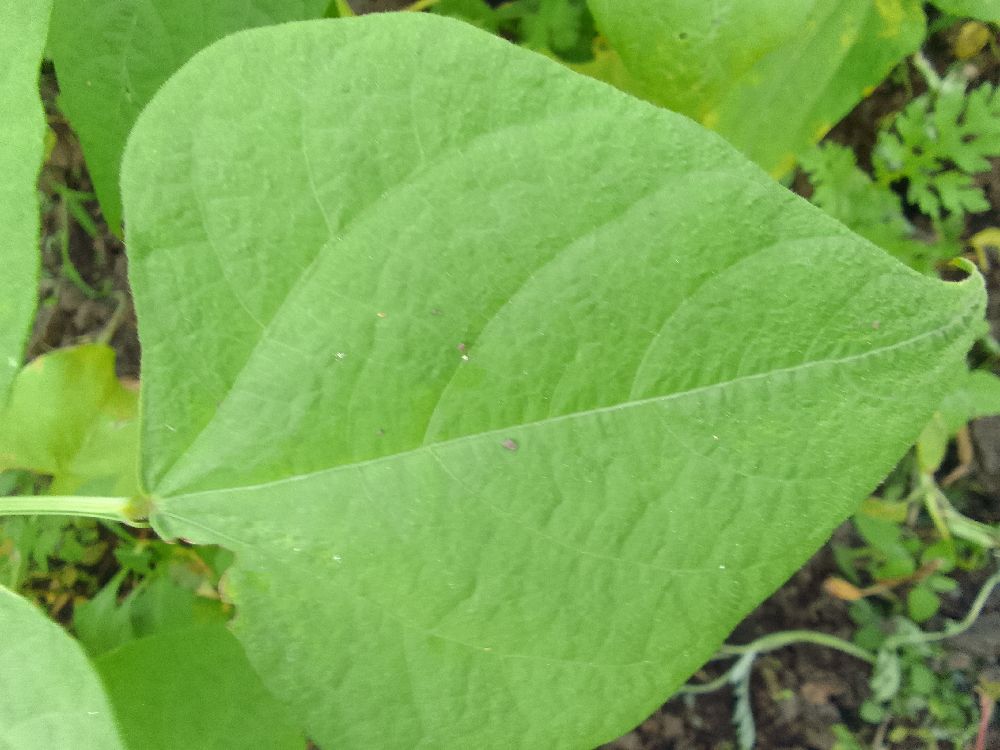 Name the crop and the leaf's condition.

common bean, healthy
